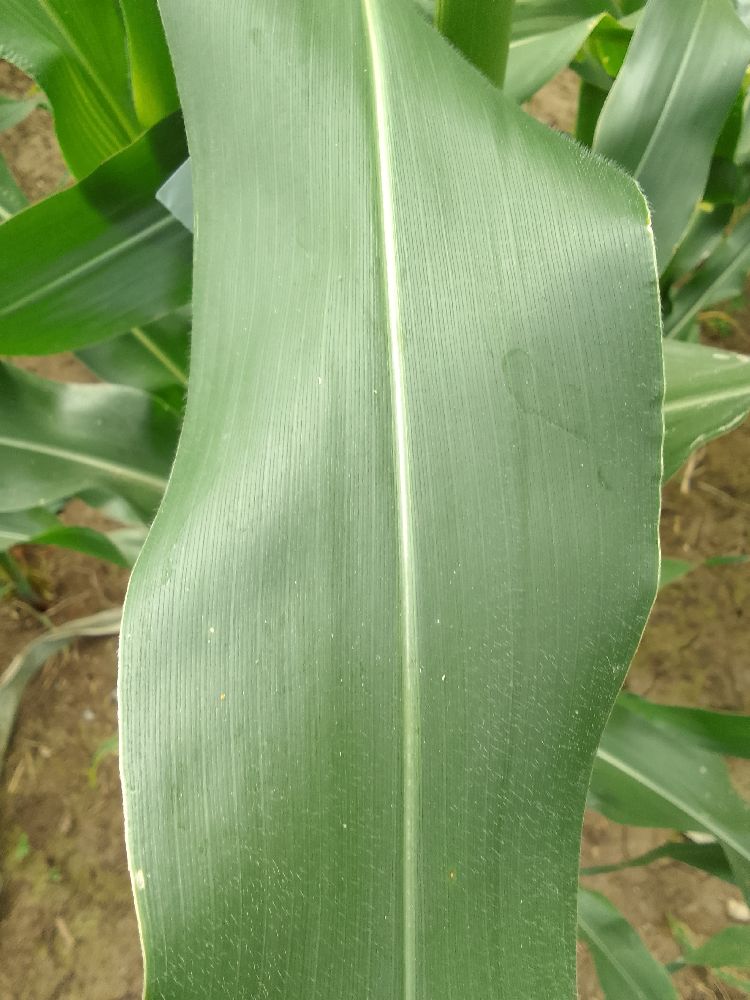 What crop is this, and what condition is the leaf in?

maize, healthy
